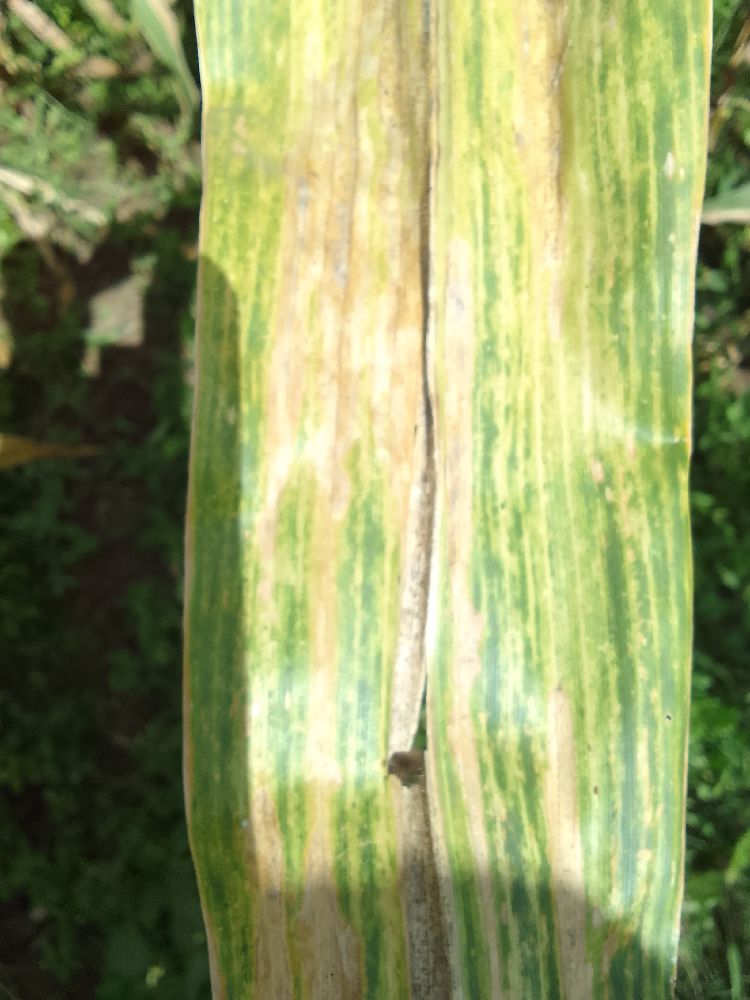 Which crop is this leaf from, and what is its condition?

maize, maize lethal necrosis
